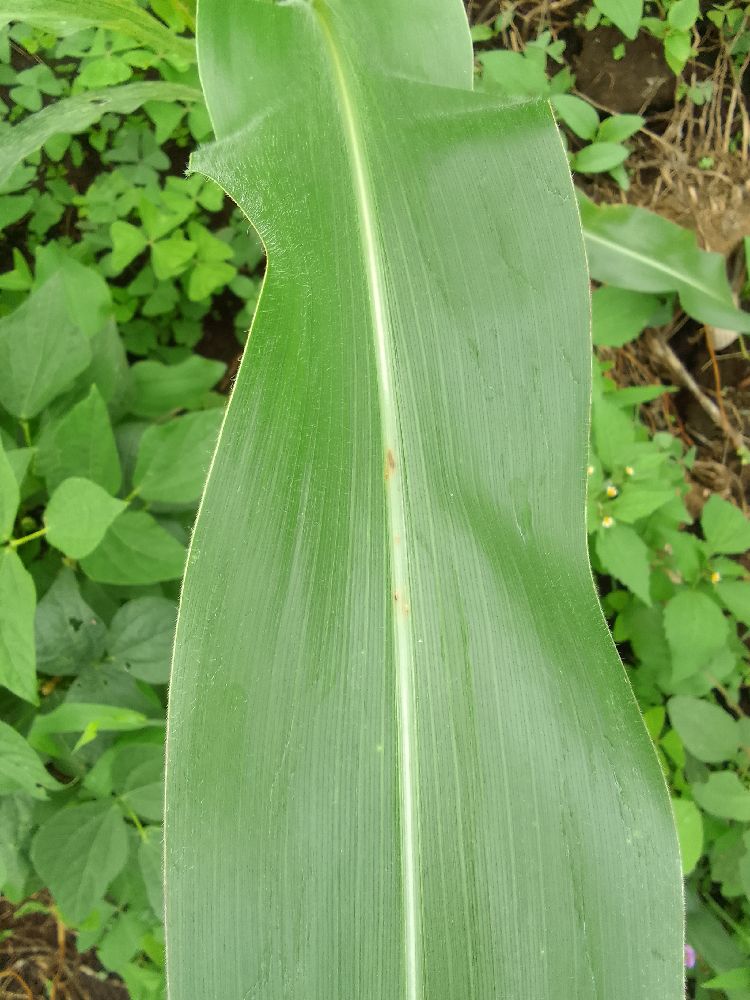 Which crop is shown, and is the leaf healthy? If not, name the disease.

maize, healthy
